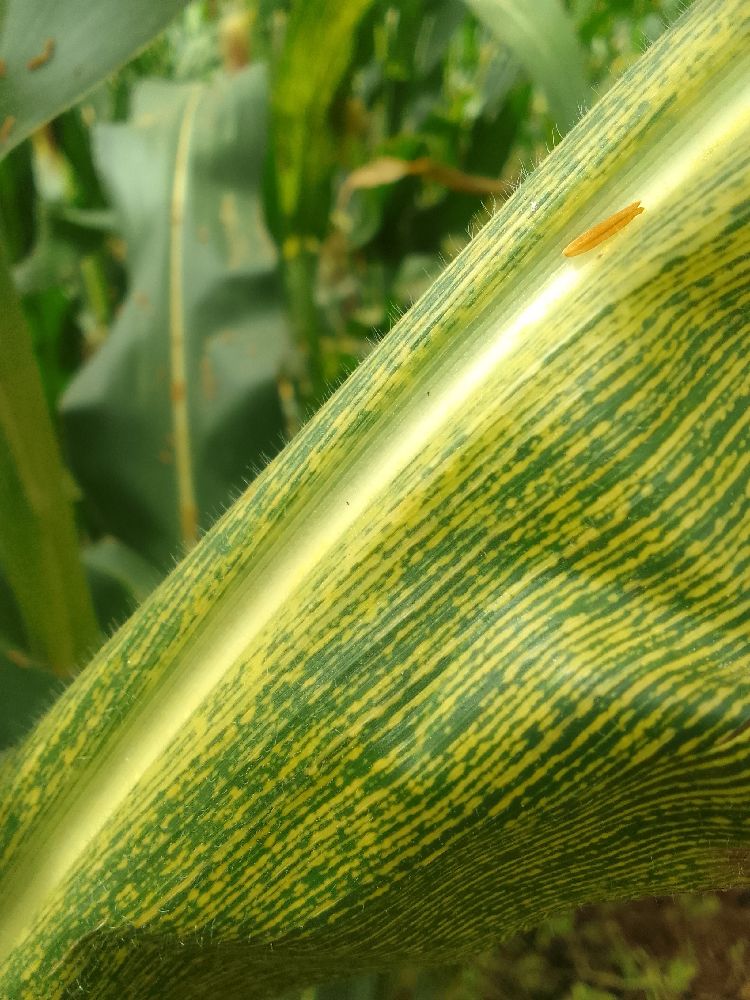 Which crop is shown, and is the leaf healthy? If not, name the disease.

maize, maize streak virus
